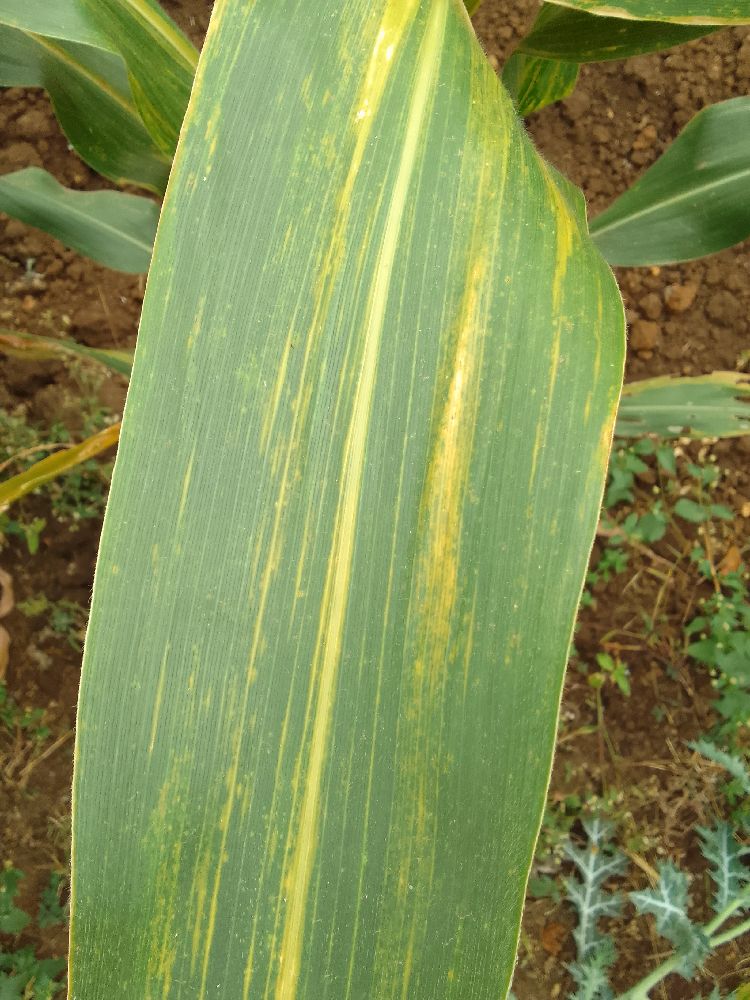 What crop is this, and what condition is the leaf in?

maize, maize lethal necrosis
